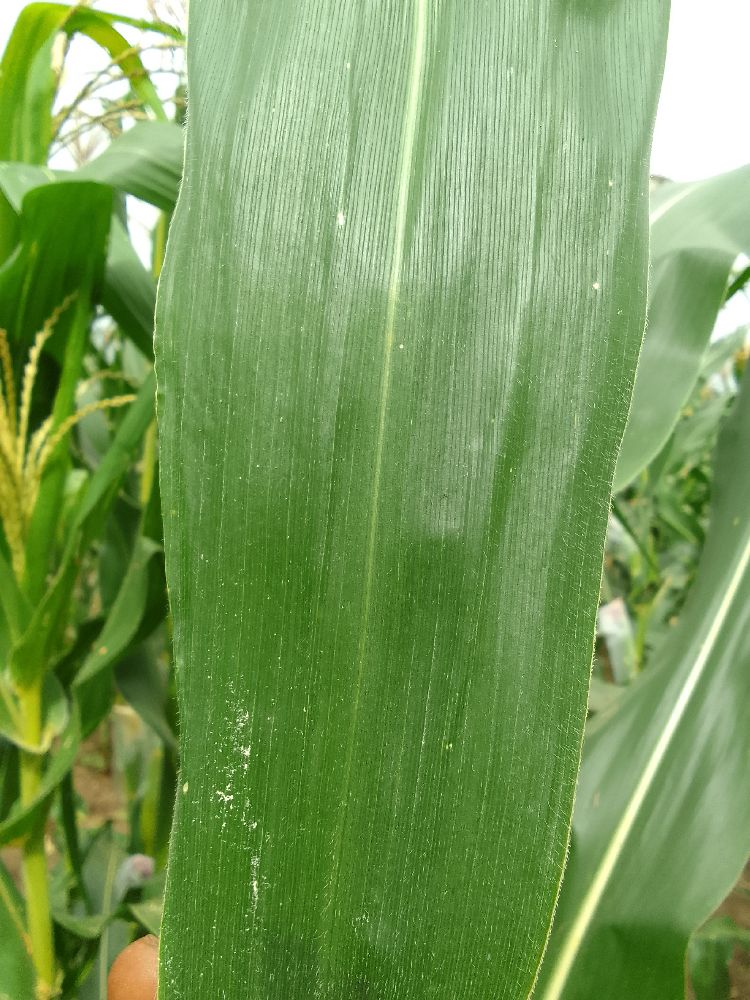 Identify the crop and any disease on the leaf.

maize, healthy
